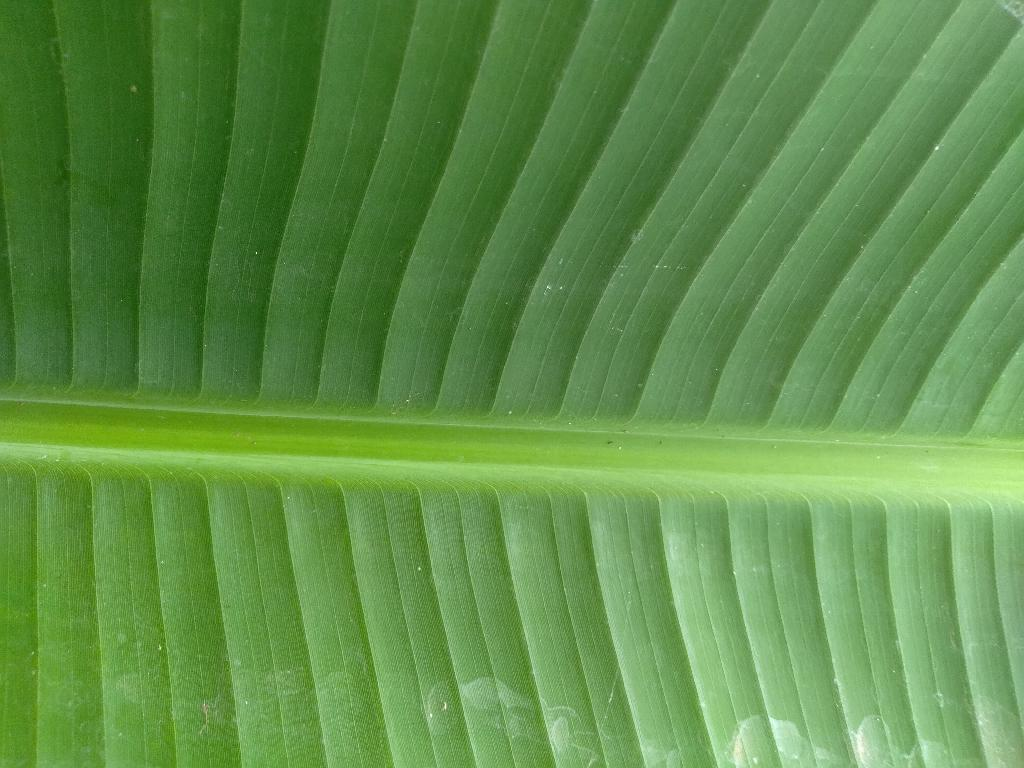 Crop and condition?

banana, healthy
